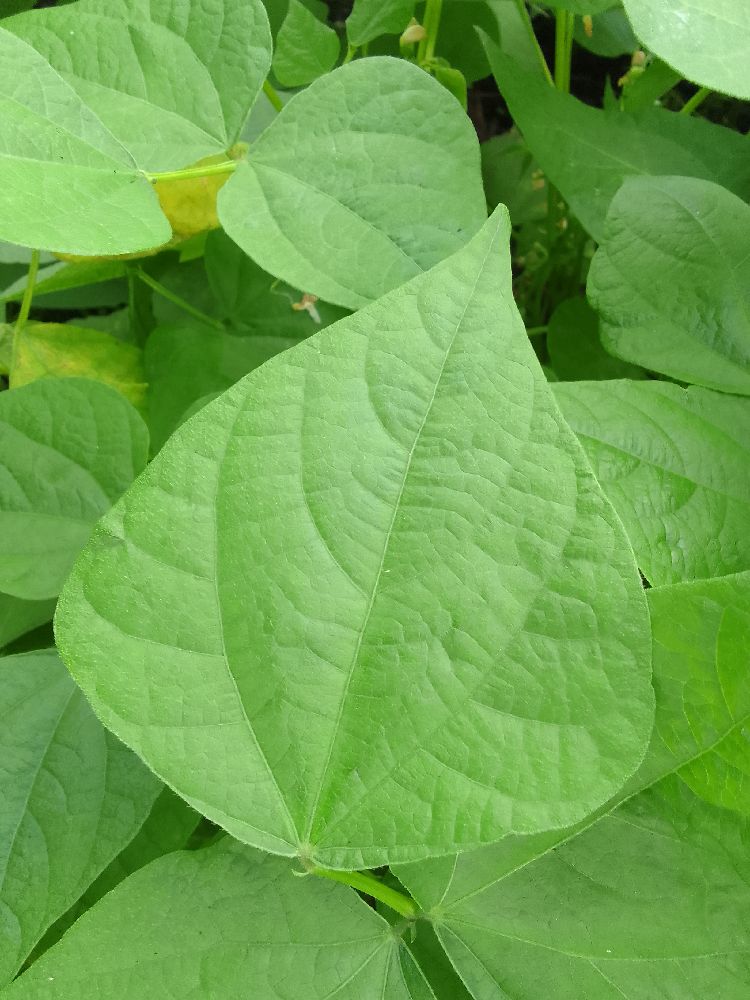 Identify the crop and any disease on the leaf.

common bean, healthy
